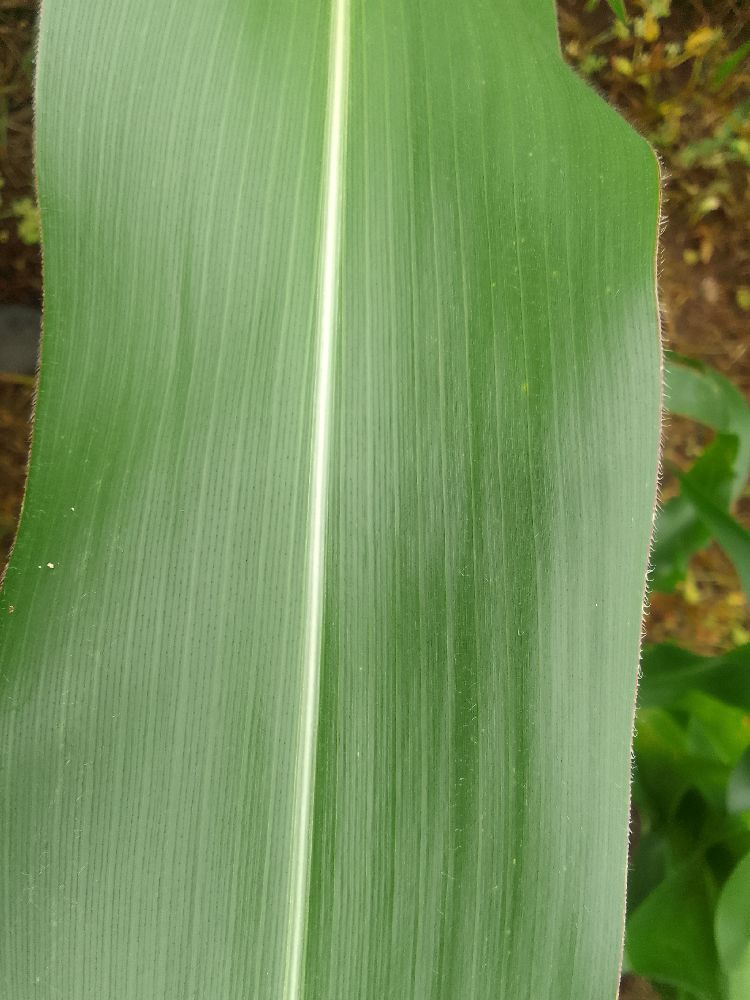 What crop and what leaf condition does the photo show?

maize, healthy
